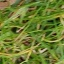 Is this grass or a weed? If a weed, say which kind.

grass
